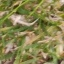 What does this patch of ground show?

grass
